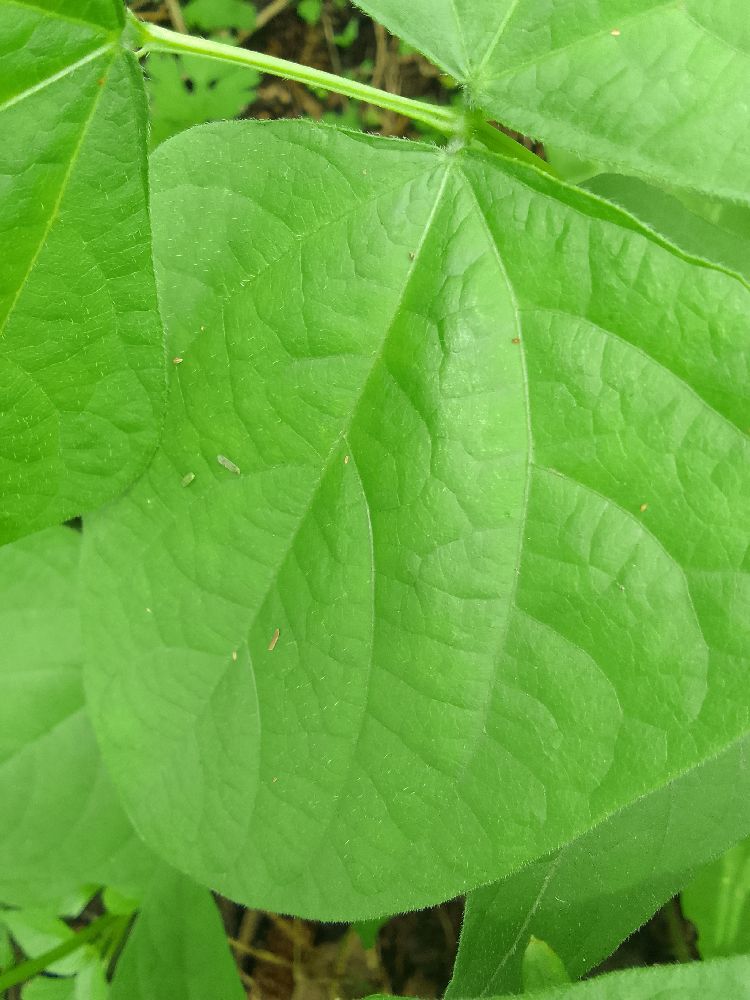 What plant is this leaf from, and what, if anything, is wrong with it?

common bean, healthy
